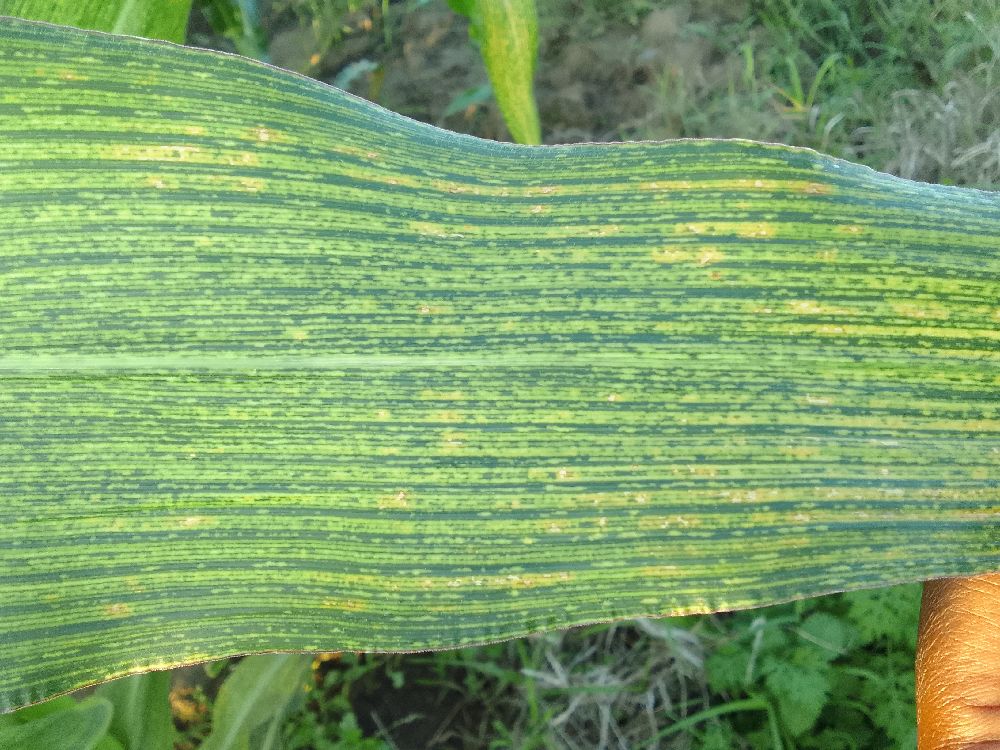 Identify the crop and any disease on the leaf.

maize, maize streak virus
